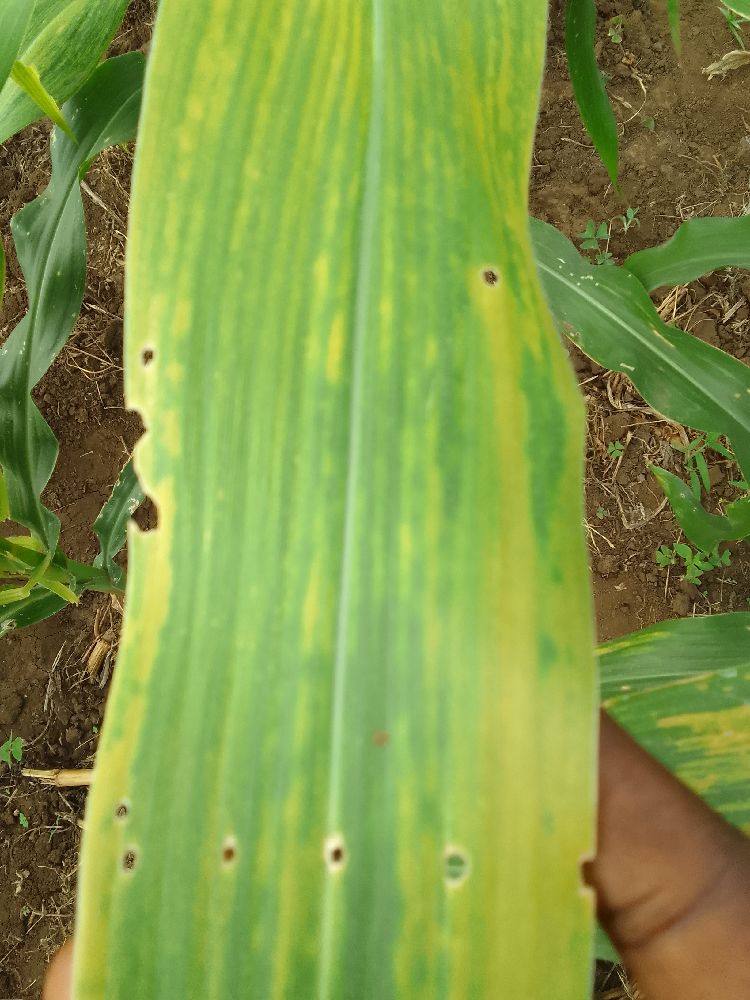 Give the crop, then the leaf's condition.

maize, maize lethal necrosis
